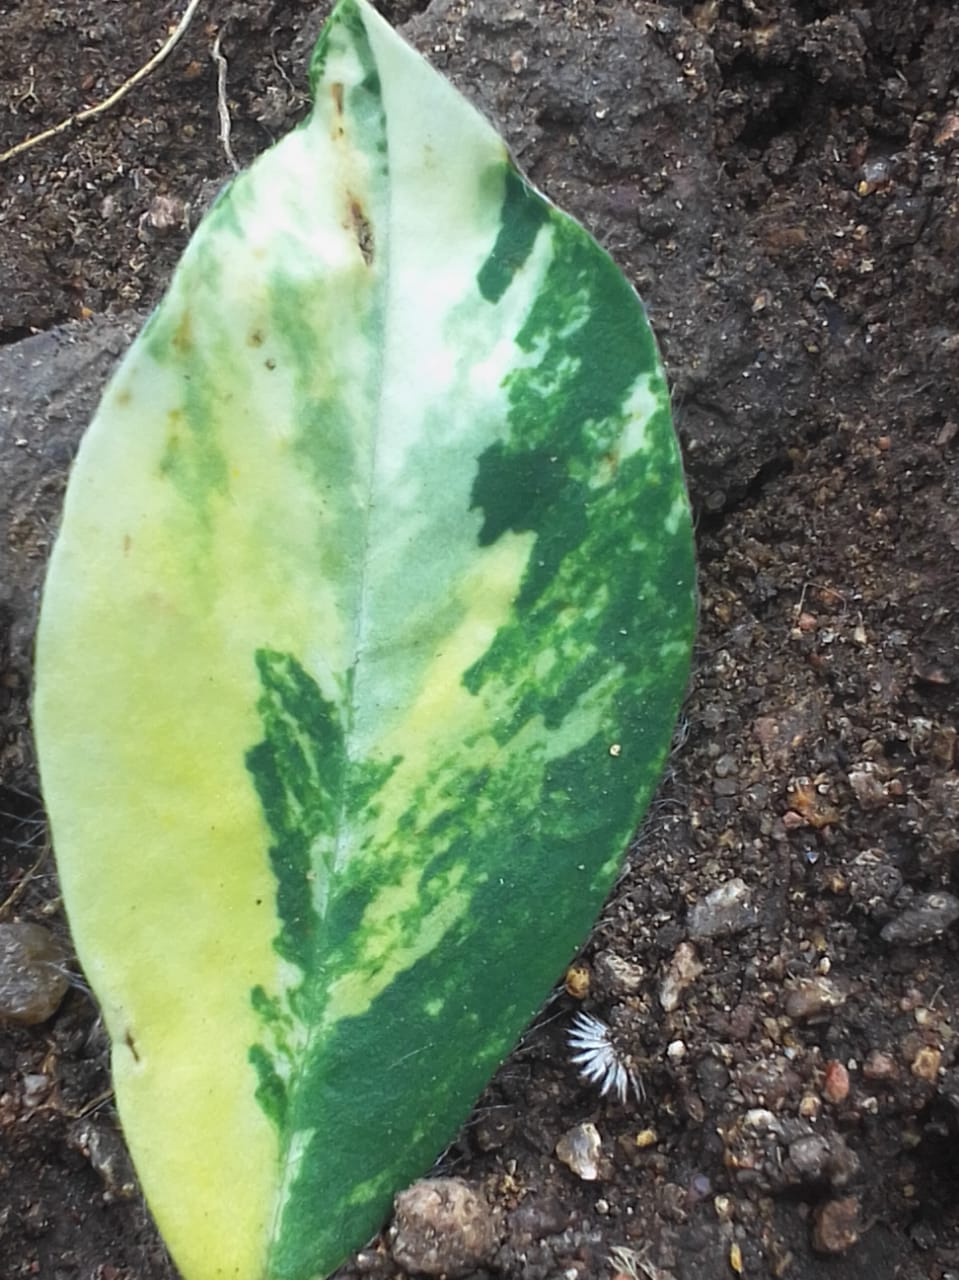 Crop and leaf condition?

peanut, groundnut rosette virus
